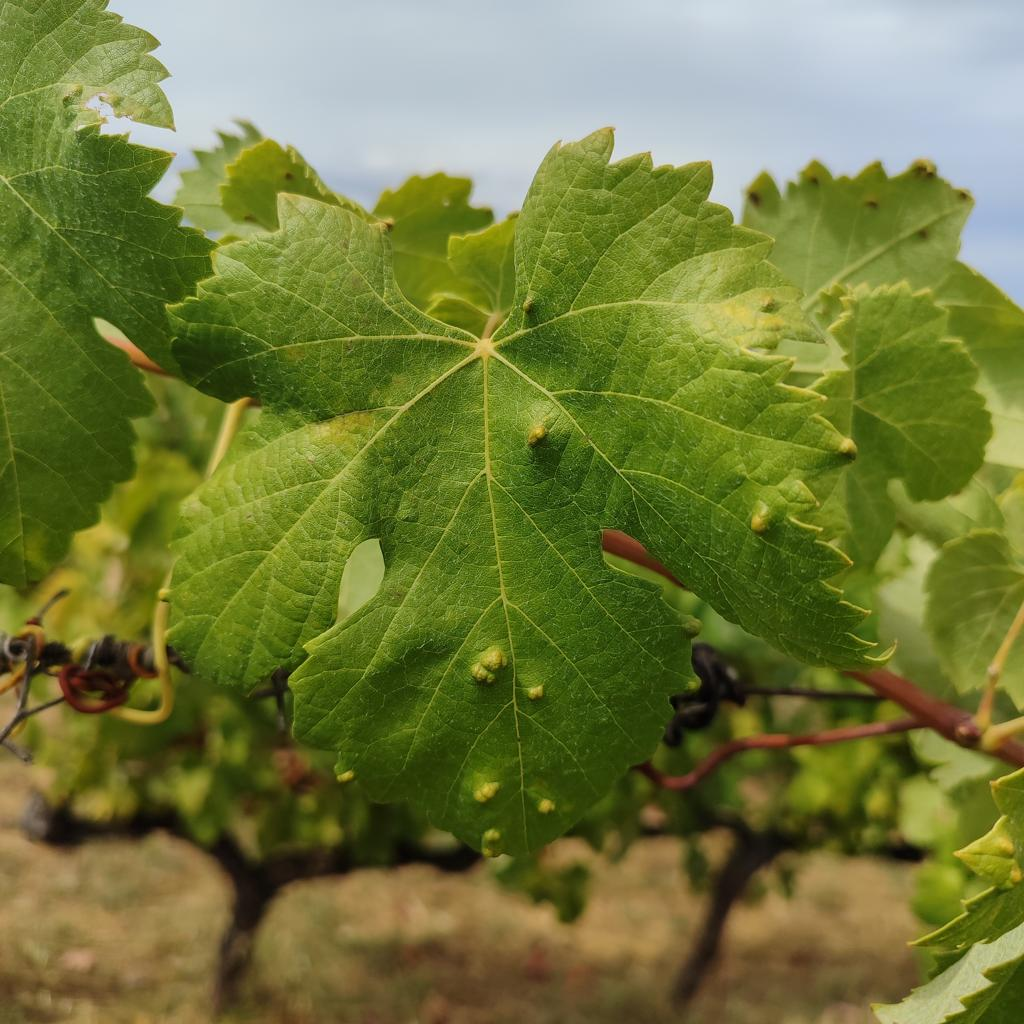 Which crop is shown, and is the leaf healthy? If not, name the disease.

grapevine, erineum mite
